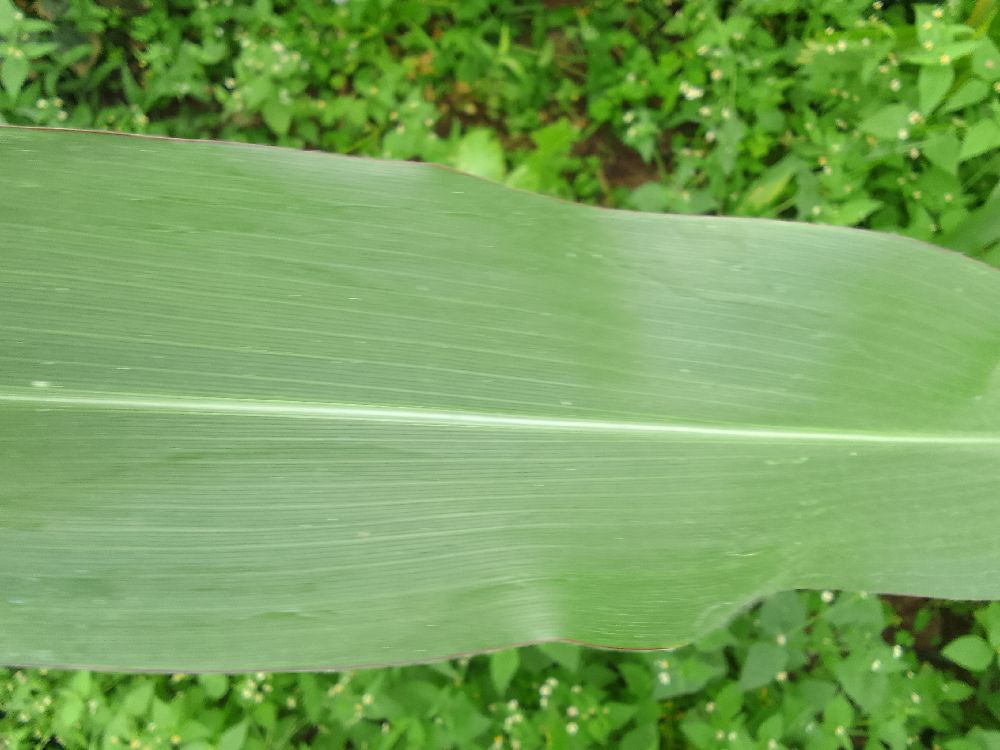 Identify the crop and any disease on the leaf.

maize, healthy
